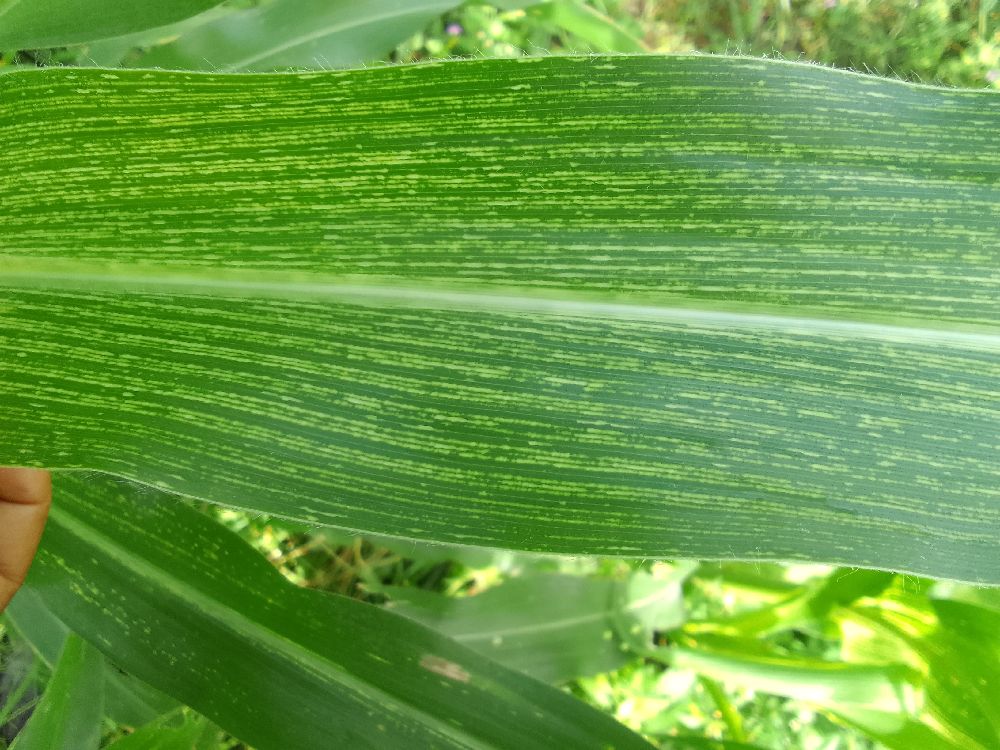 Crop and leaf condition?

maize, maize streak virus
